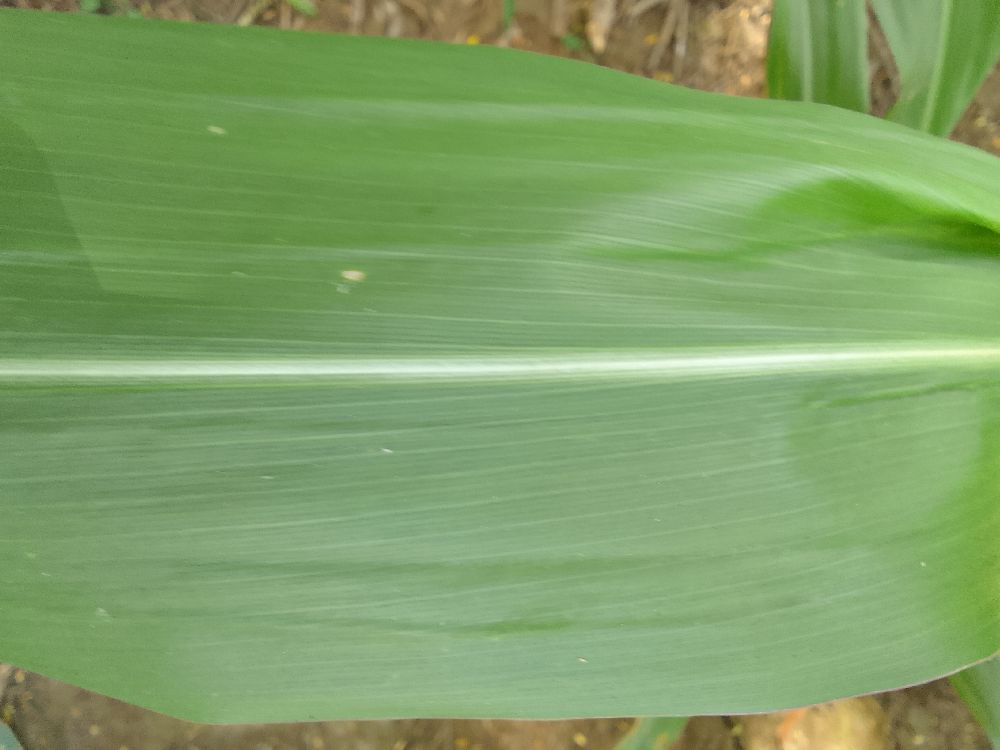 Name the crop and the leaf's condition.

maize, healthy
